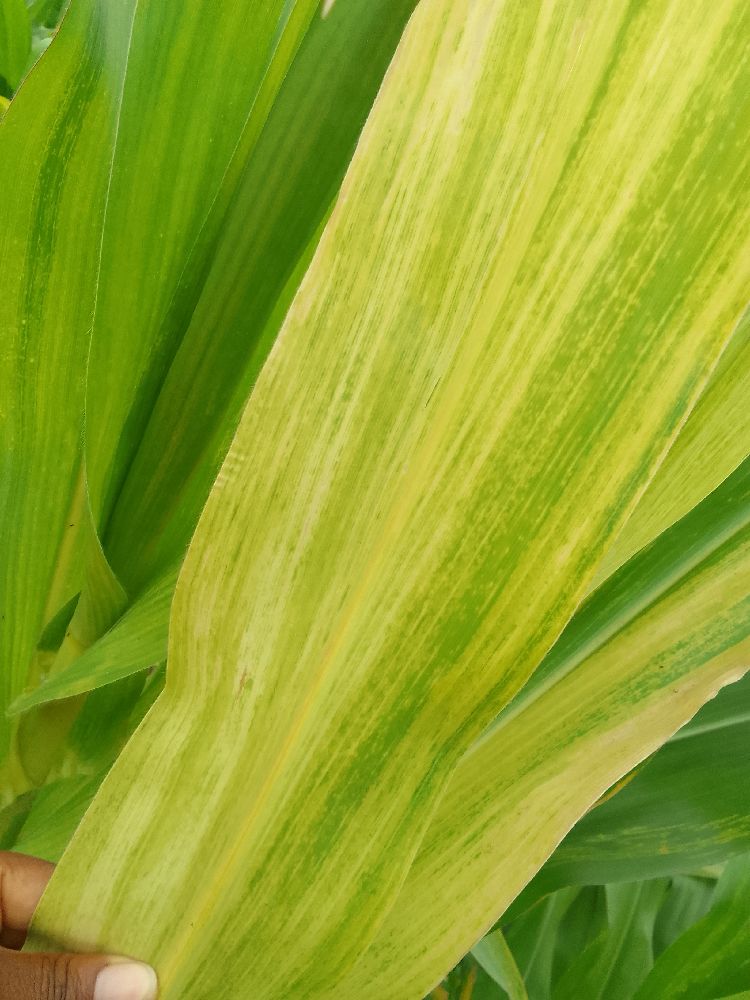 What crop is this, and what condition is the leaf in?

maize, maize lethal necrosis
